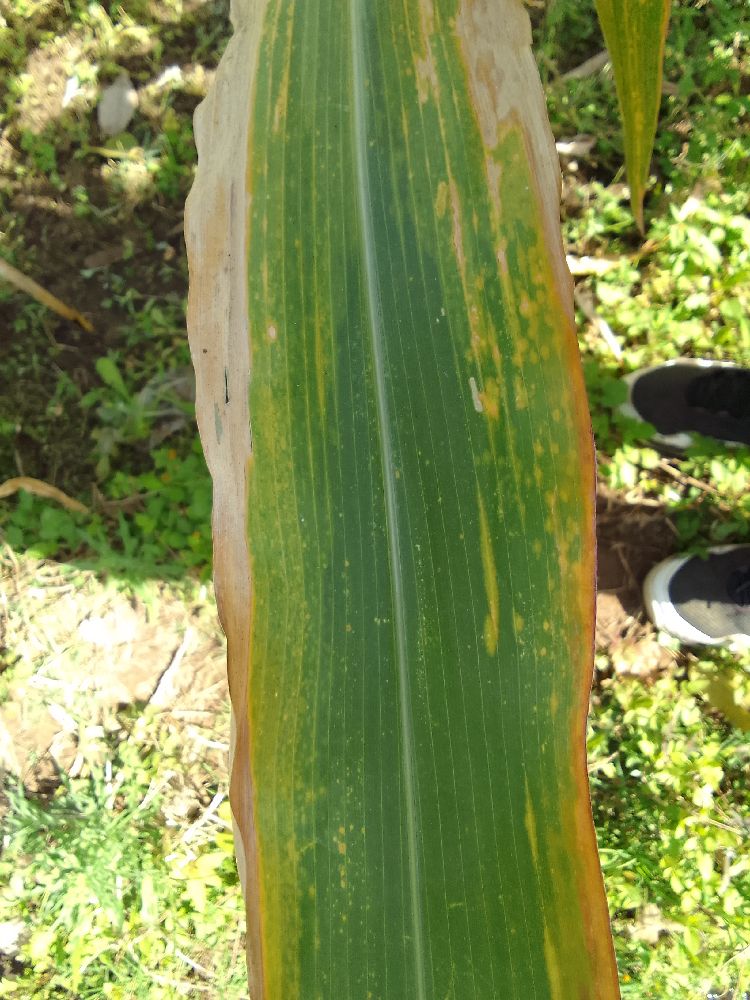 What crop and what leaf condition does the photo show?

maize, maize lethal necrosis
